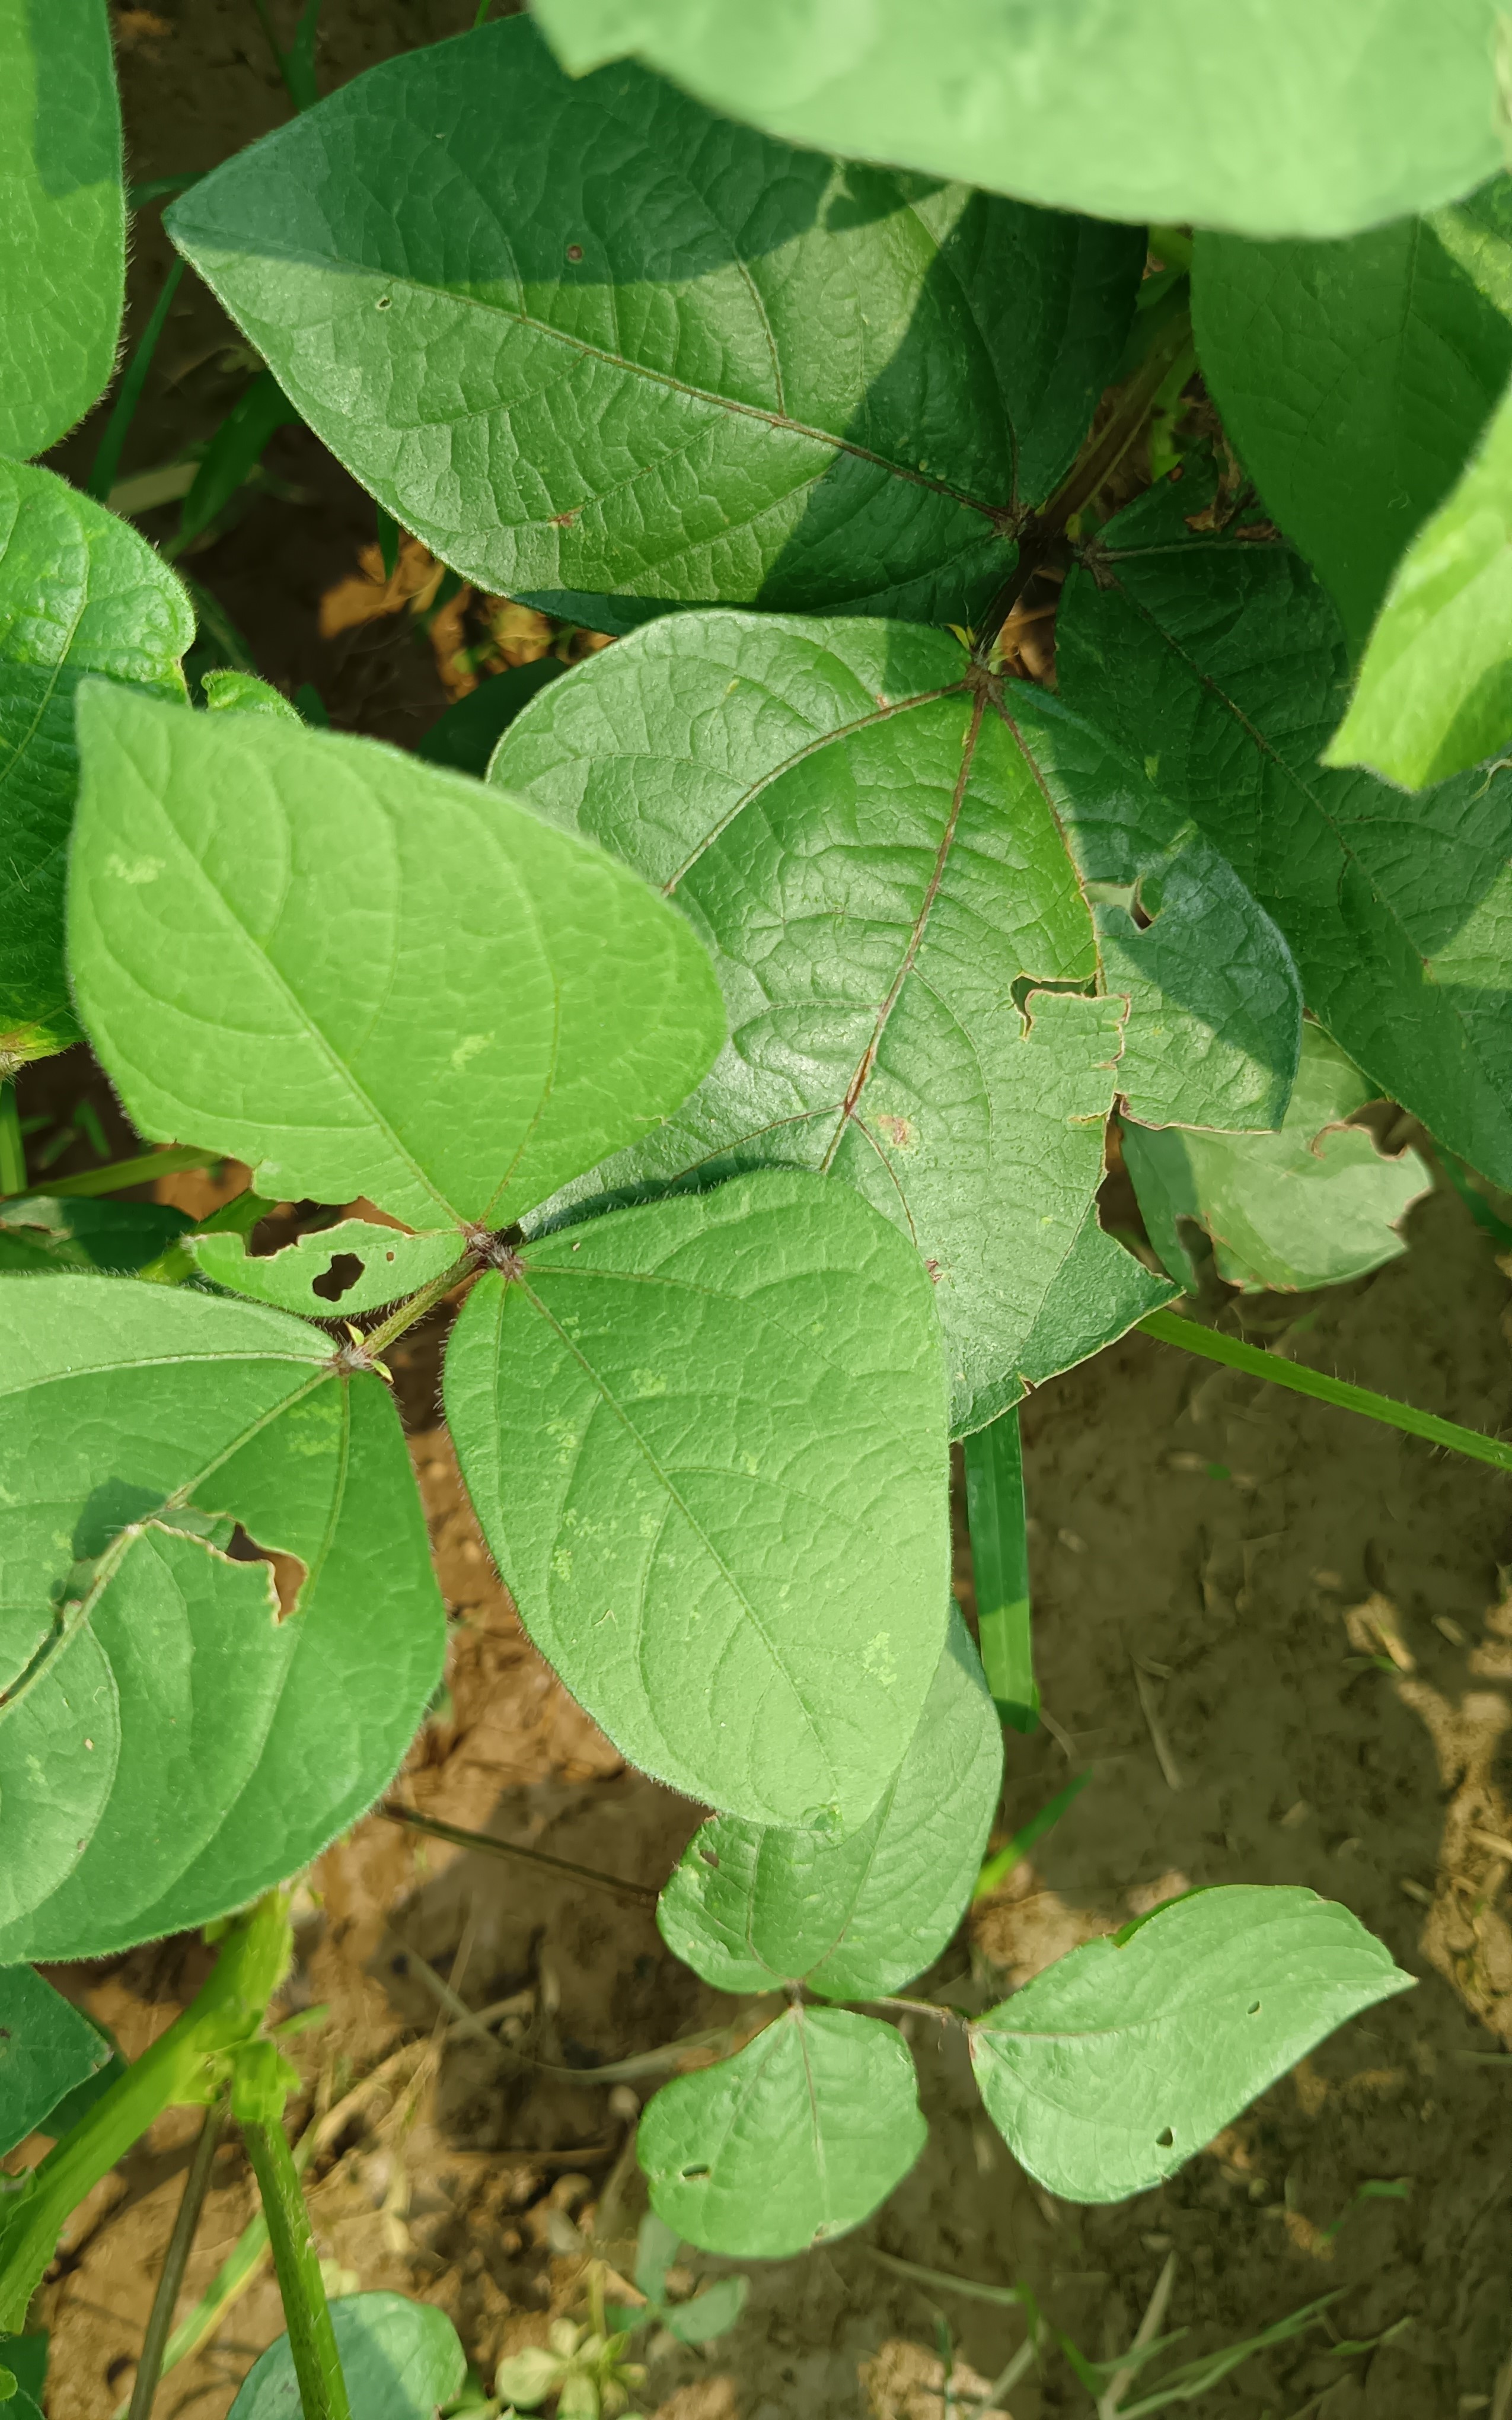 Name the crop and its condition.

mungbean, healthy
